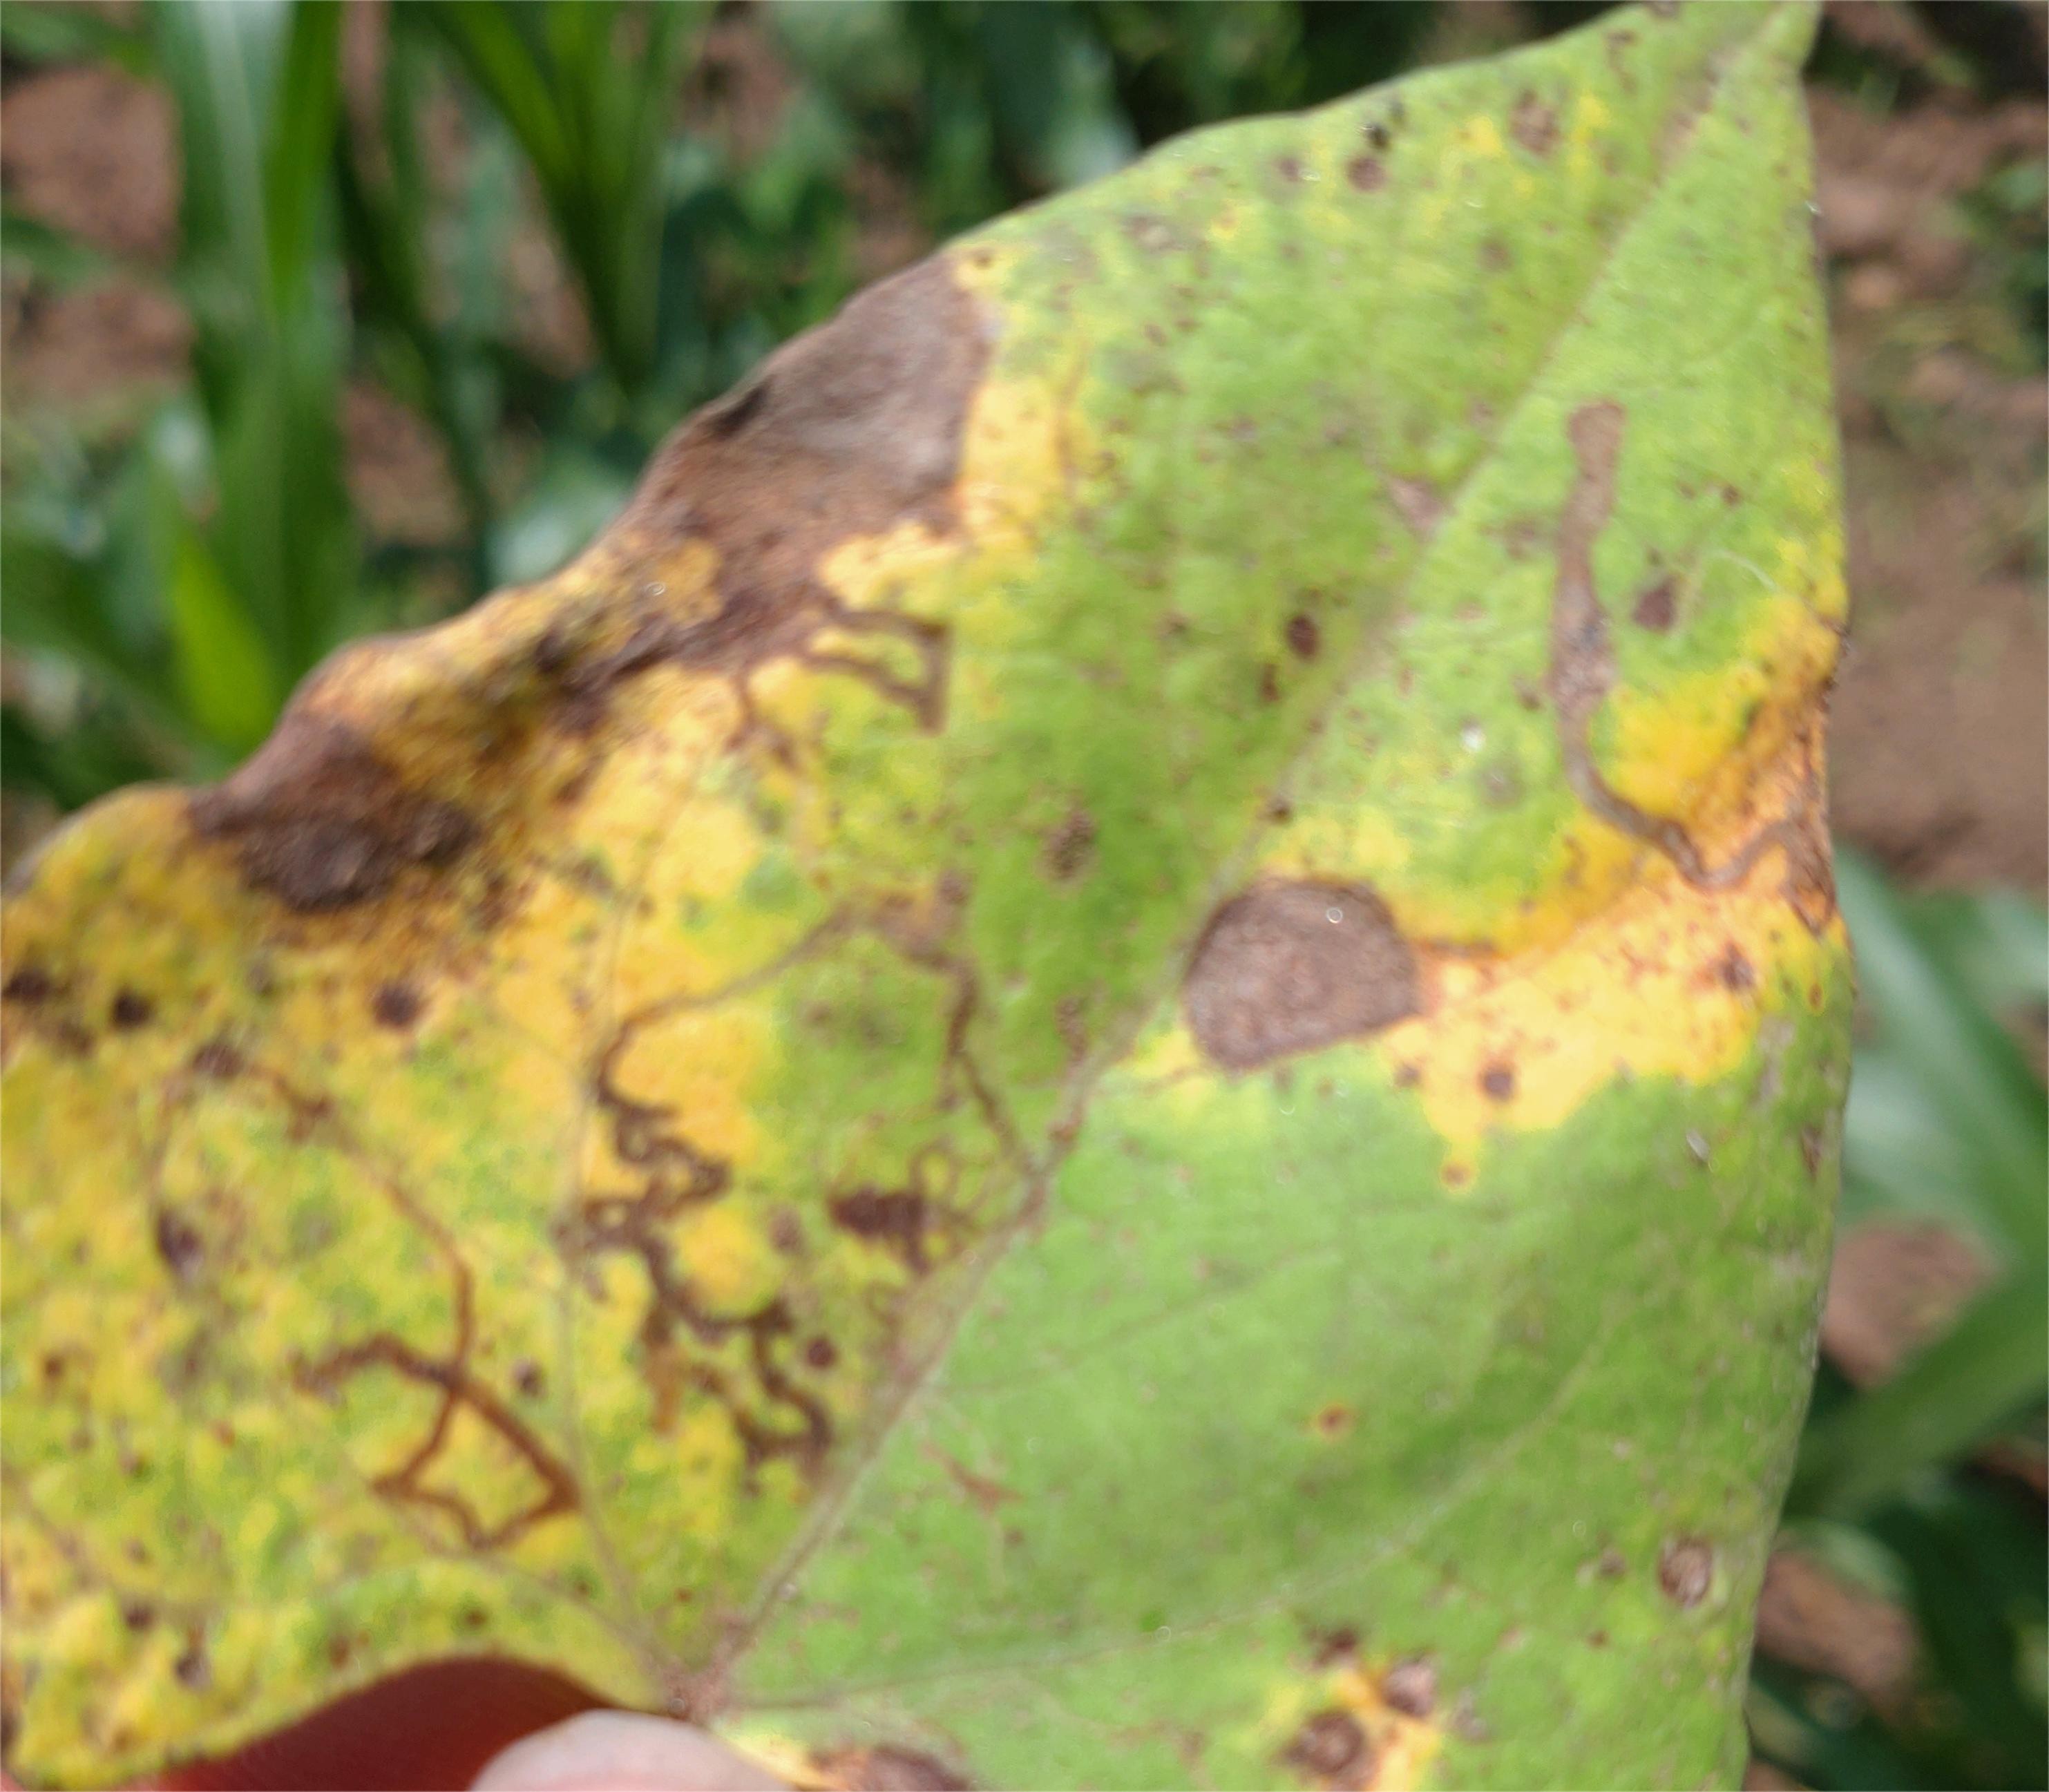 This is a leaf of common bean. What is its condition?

anthracnose
